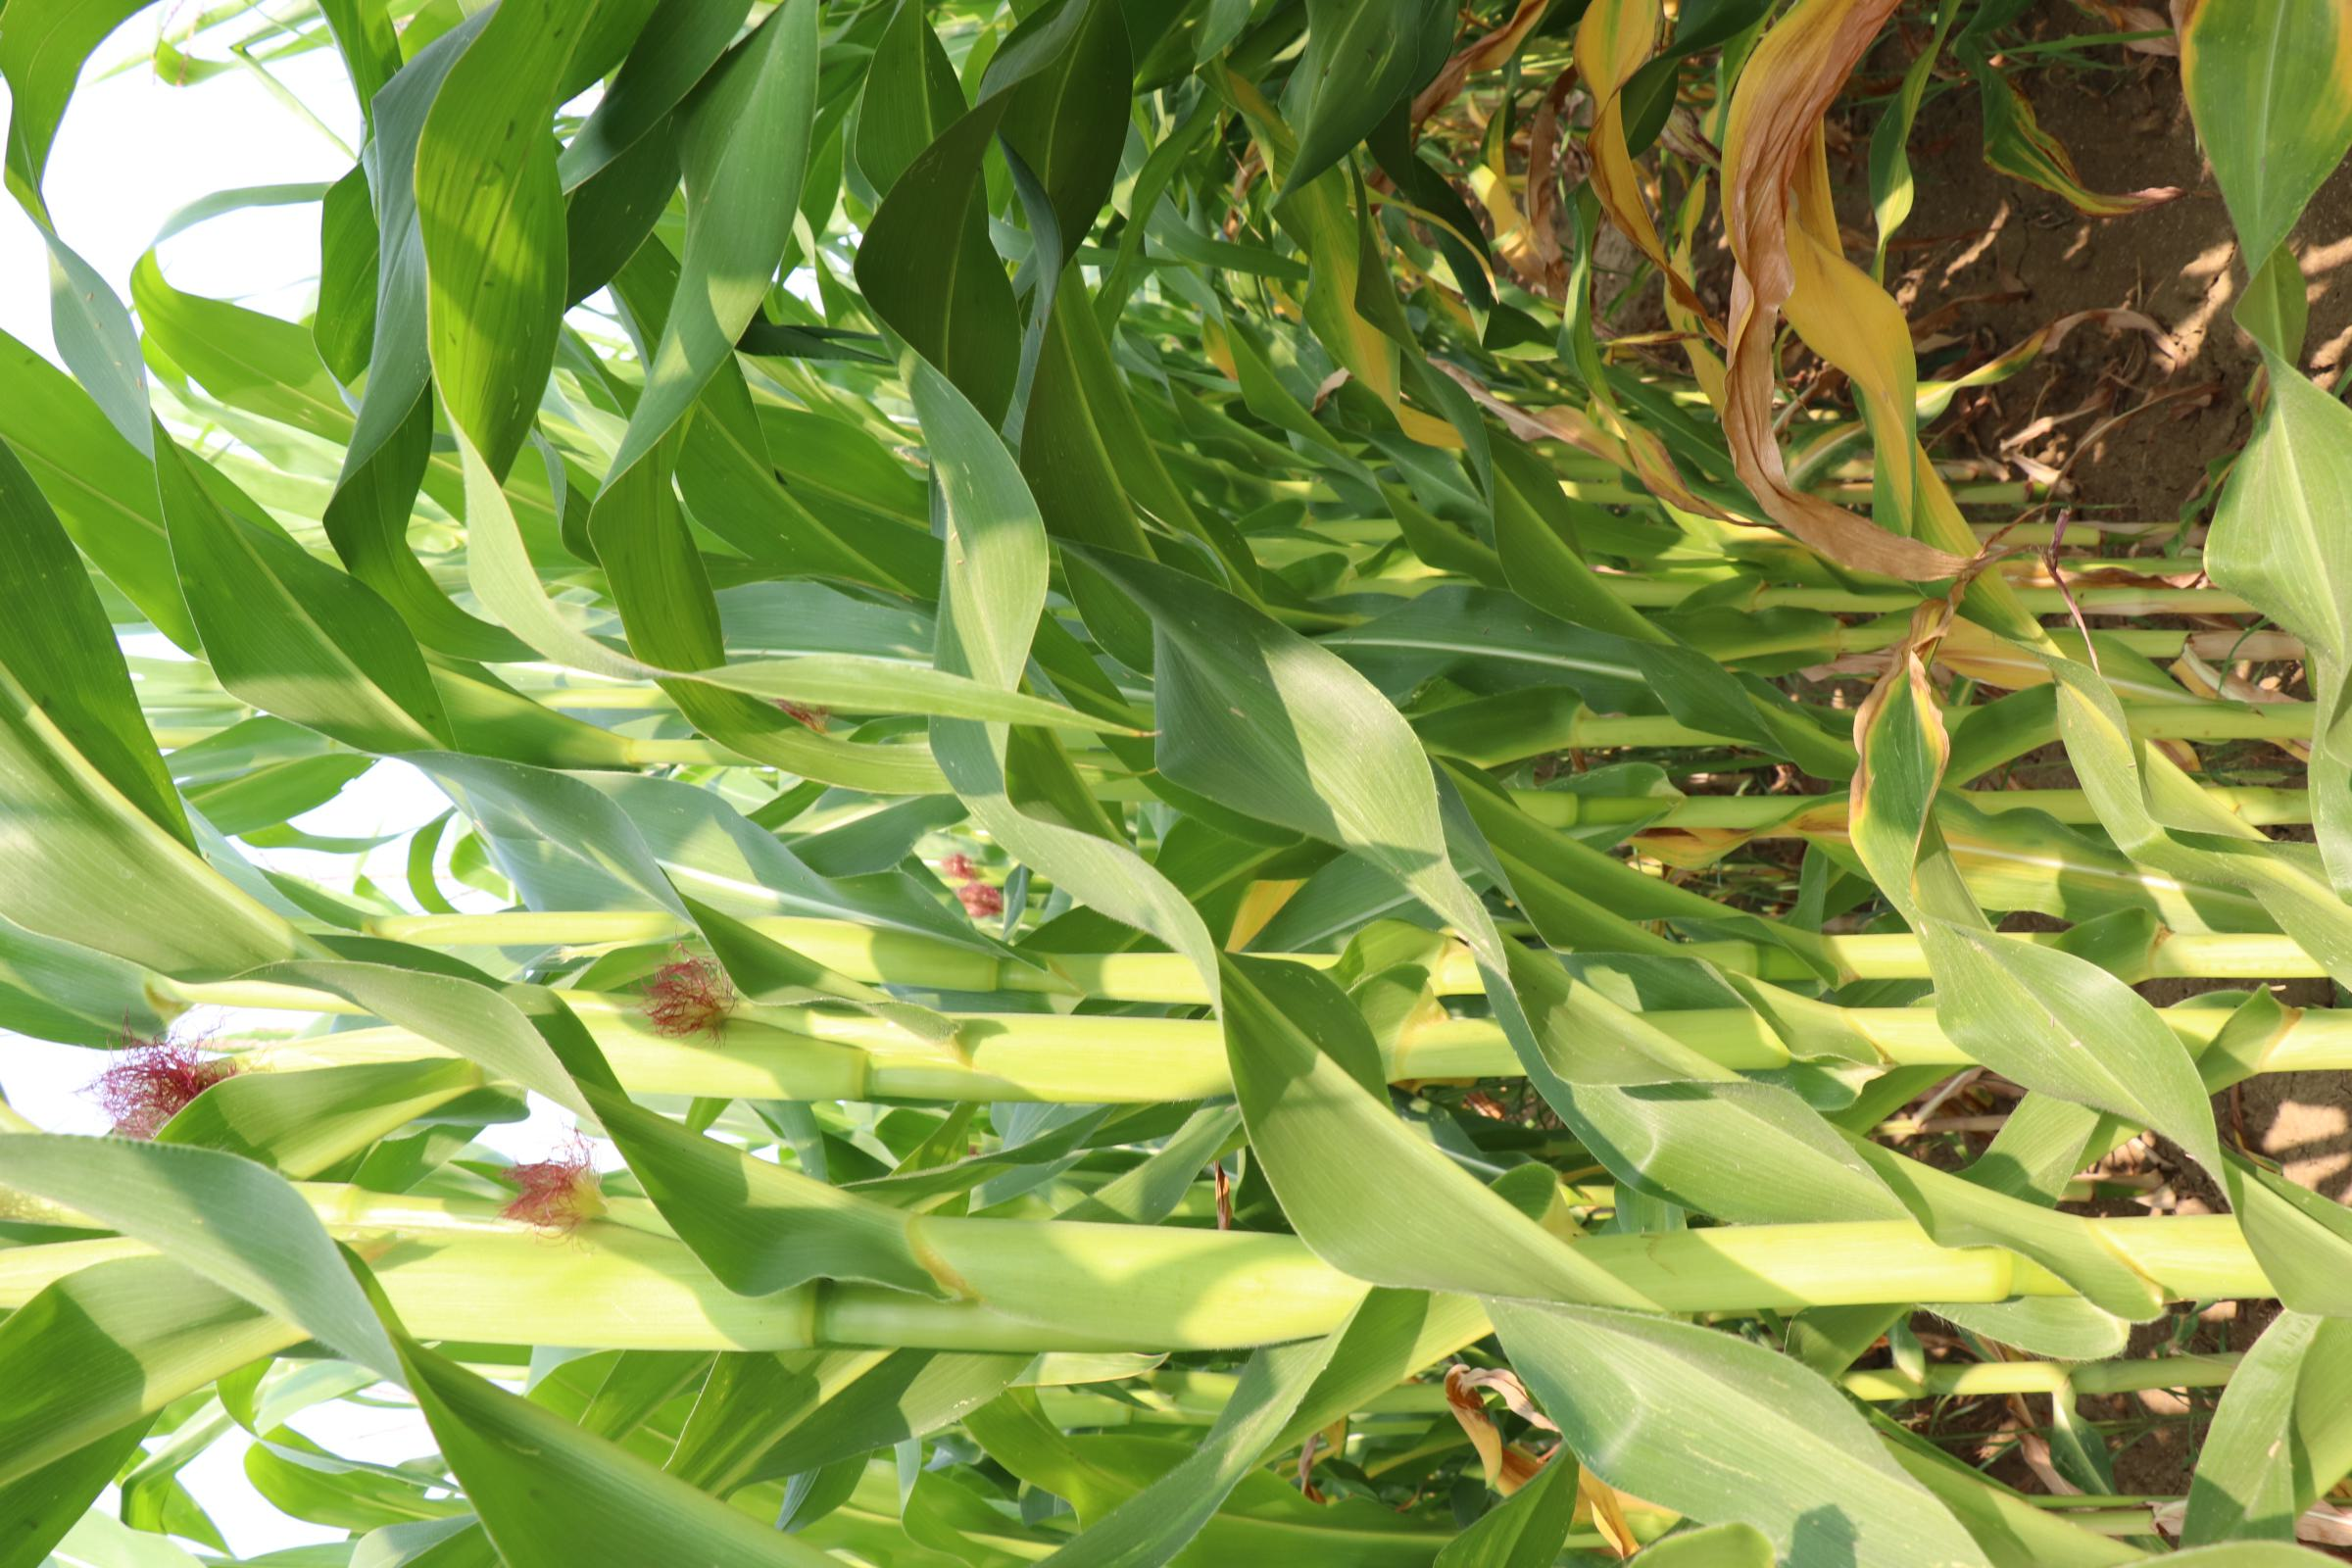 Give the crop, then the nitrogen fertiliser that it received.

maize, reduced nitrogen fertilisation
